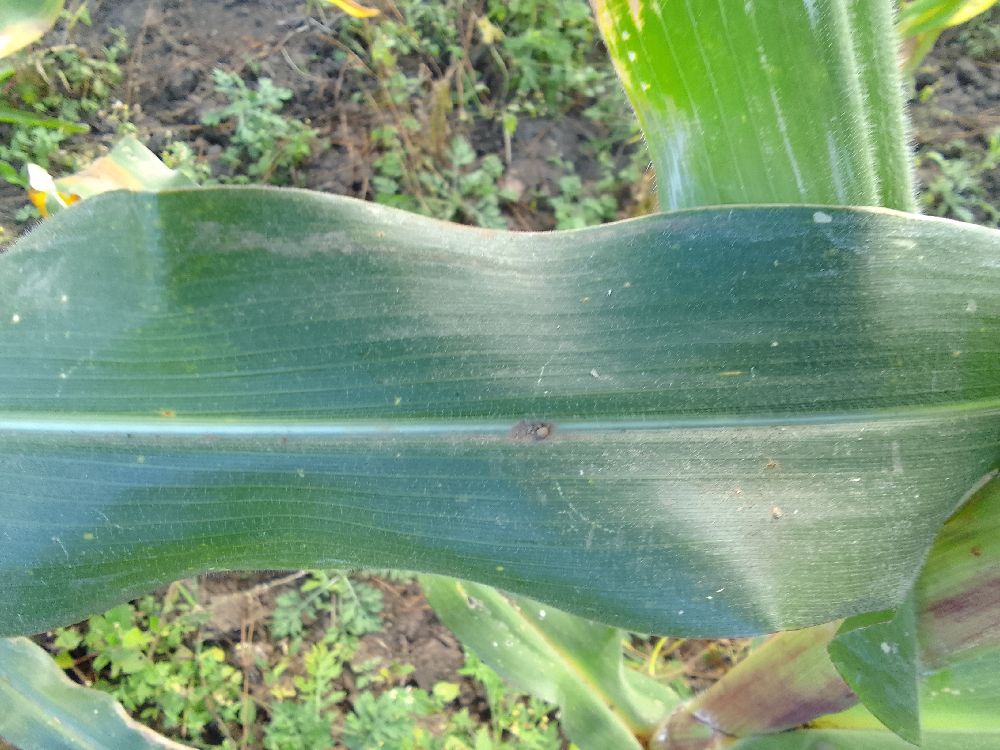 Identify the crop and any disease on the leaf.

maize, healthy
